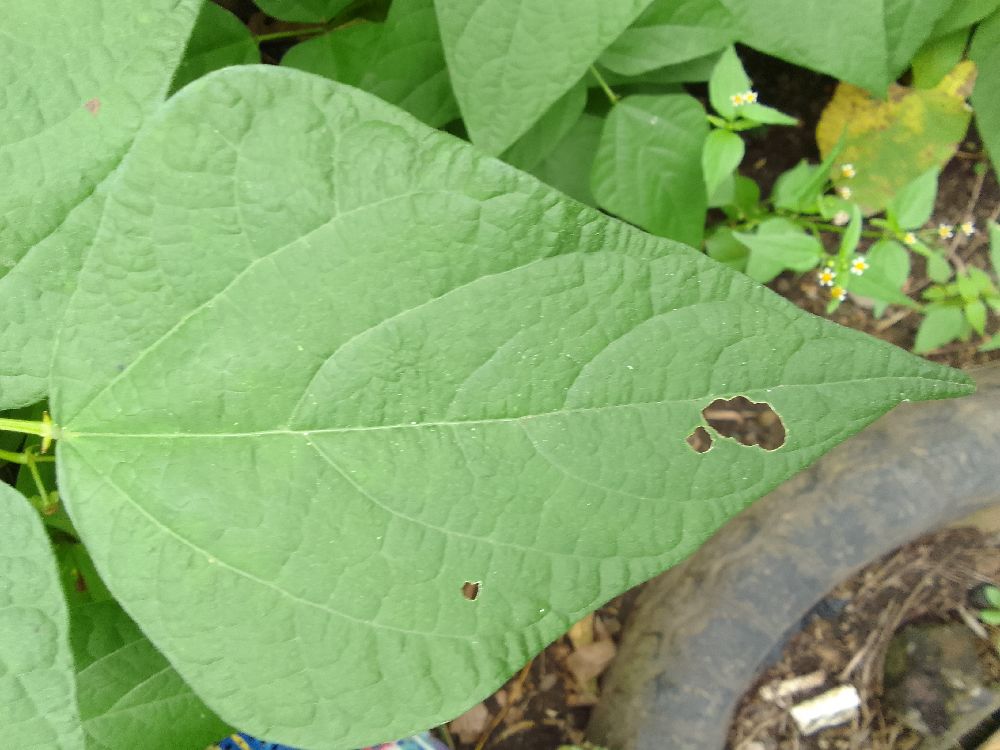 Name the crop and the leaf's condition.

common bean, healthy
